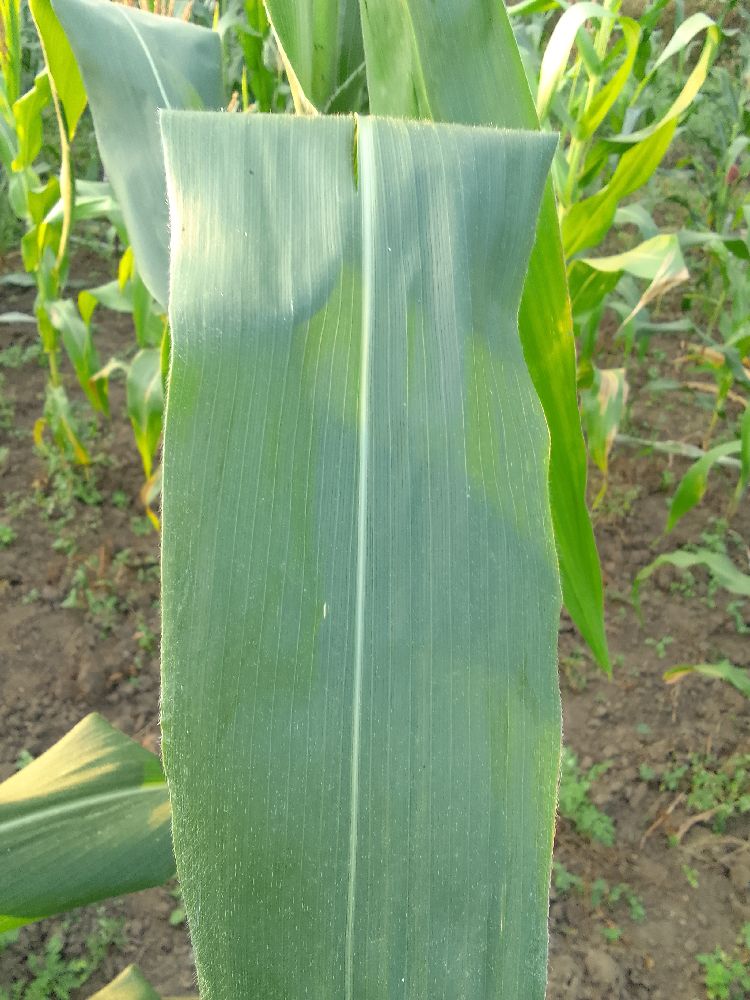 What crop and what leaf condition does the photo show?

maize, healthy
